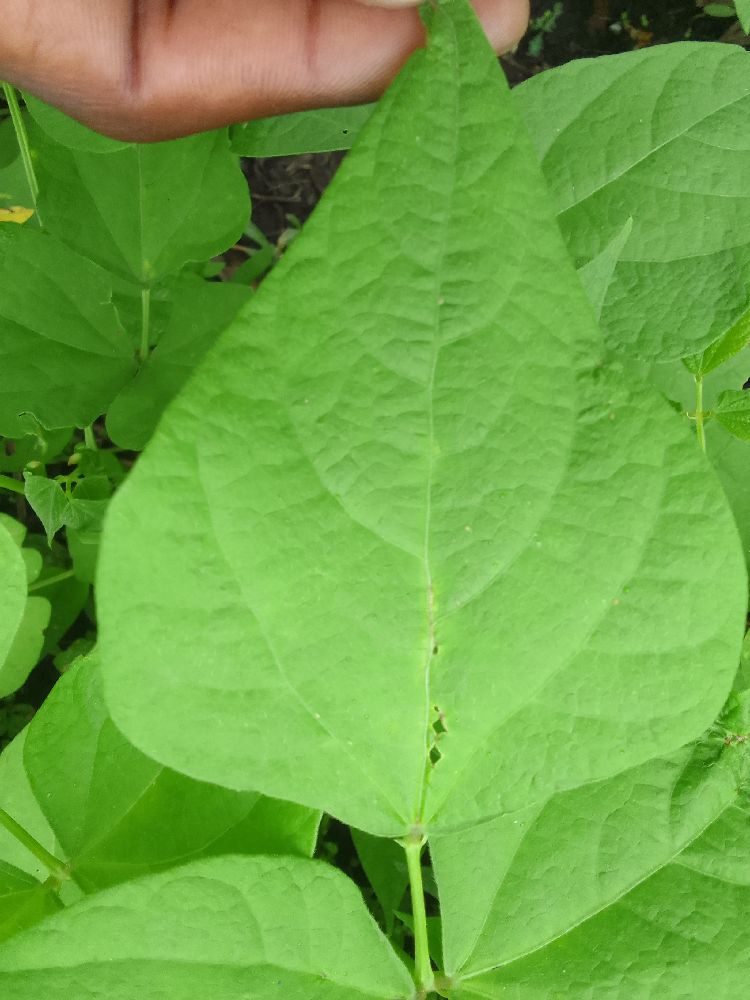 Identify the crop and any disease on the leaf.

common bean, healthy
